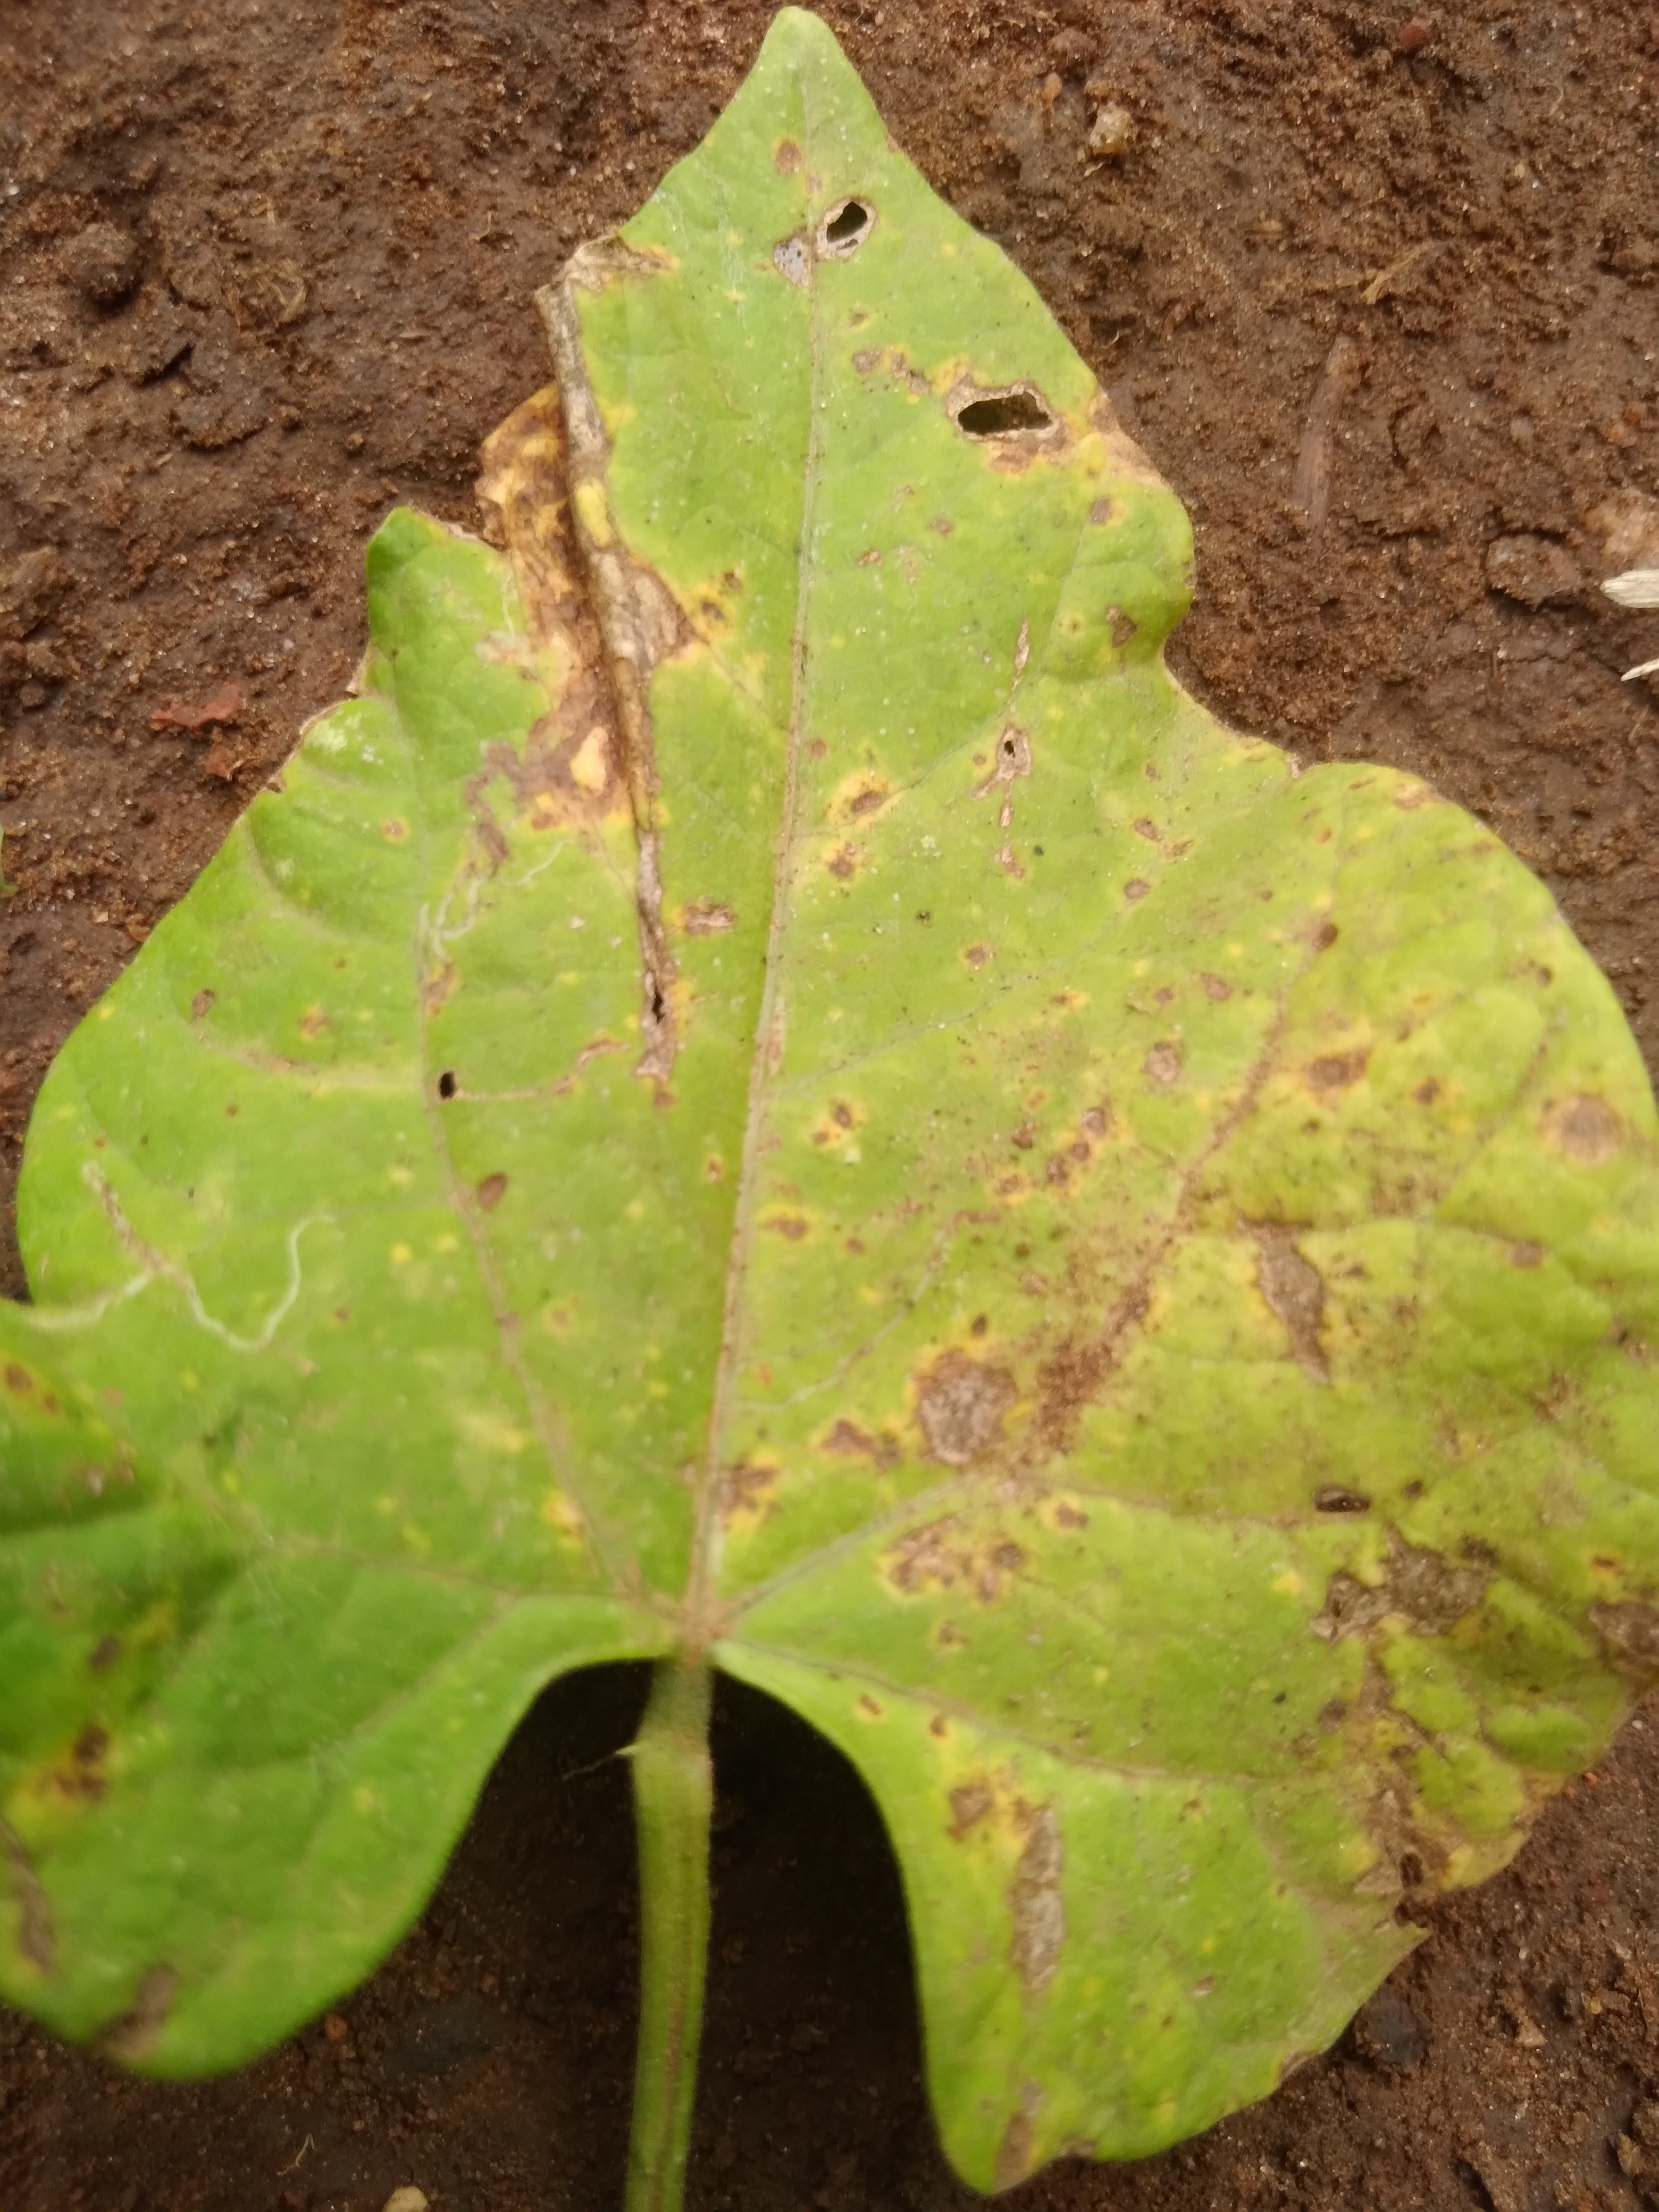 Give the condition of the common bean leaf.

rust
